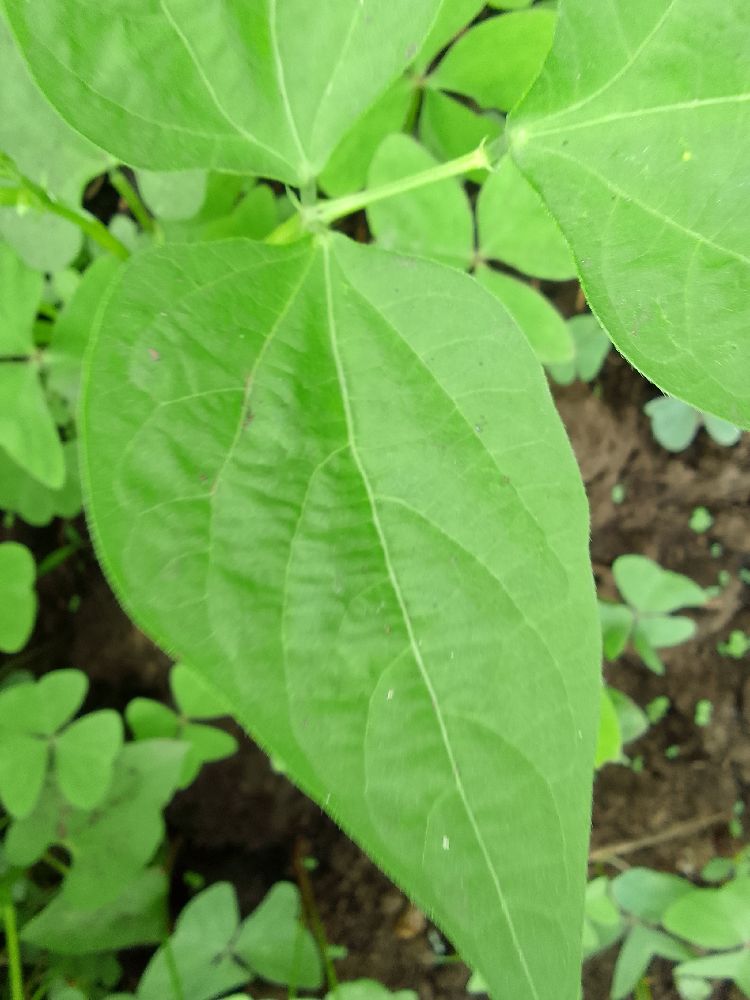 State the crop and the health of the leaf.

common bean, healthy
